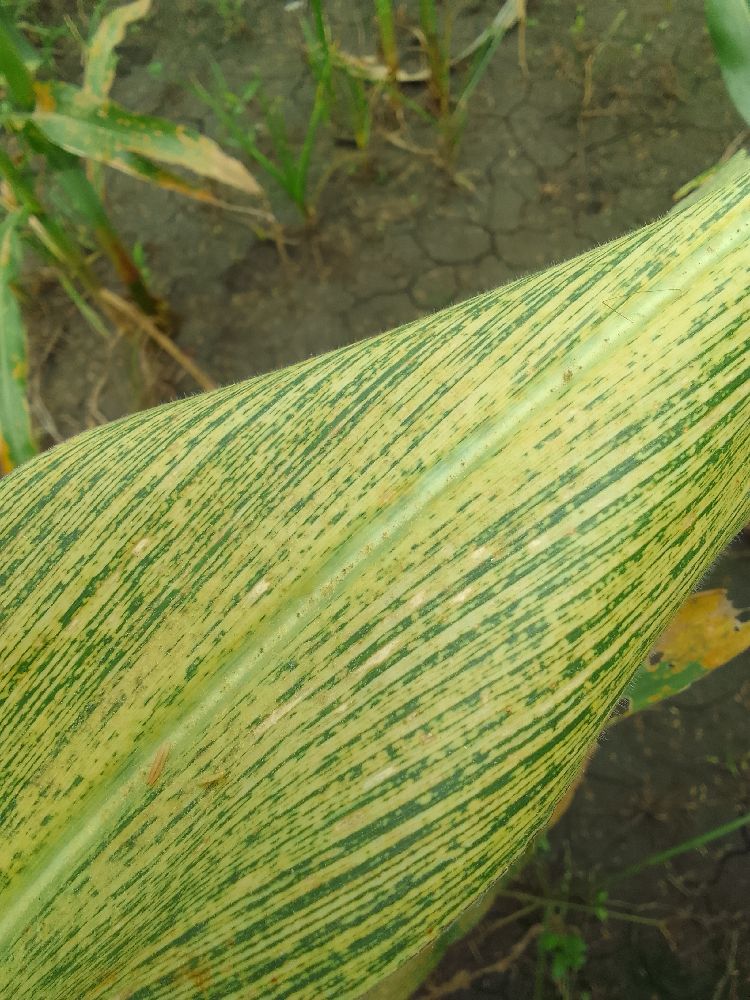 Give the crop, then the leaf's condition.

maize, maize streak virus
